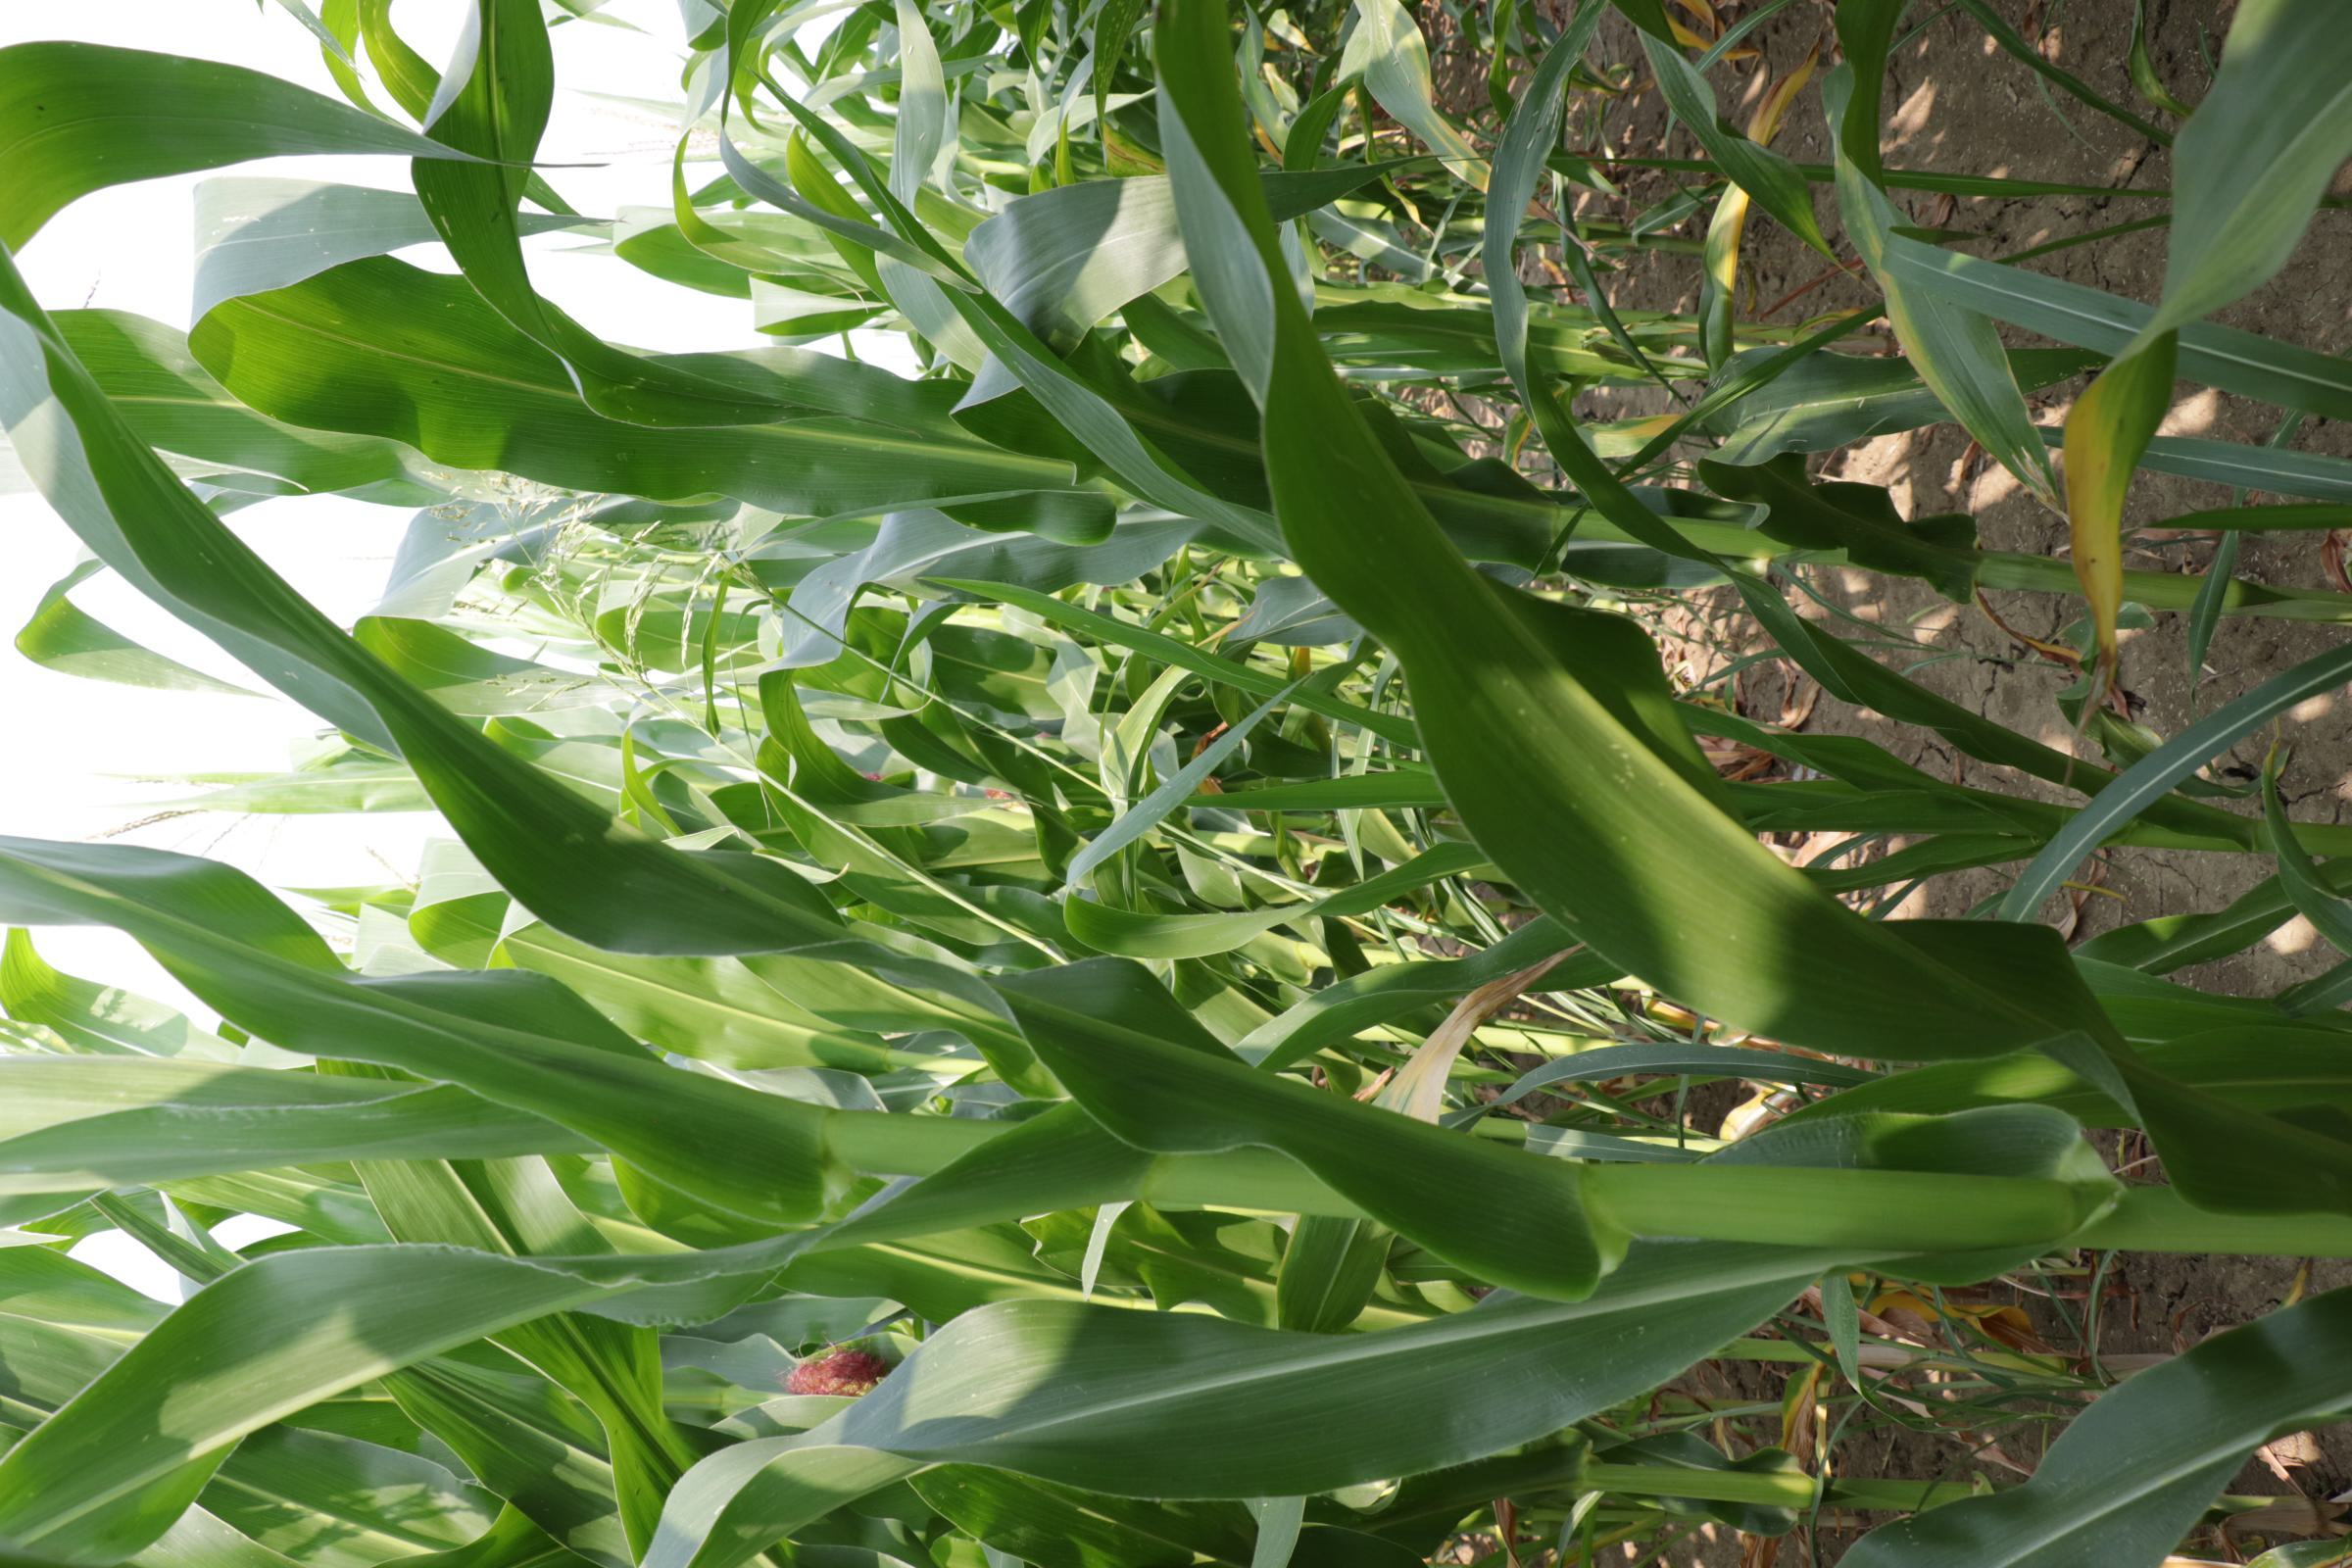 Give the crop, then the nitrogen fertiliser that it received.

maize, full nitrogen fertilisation
